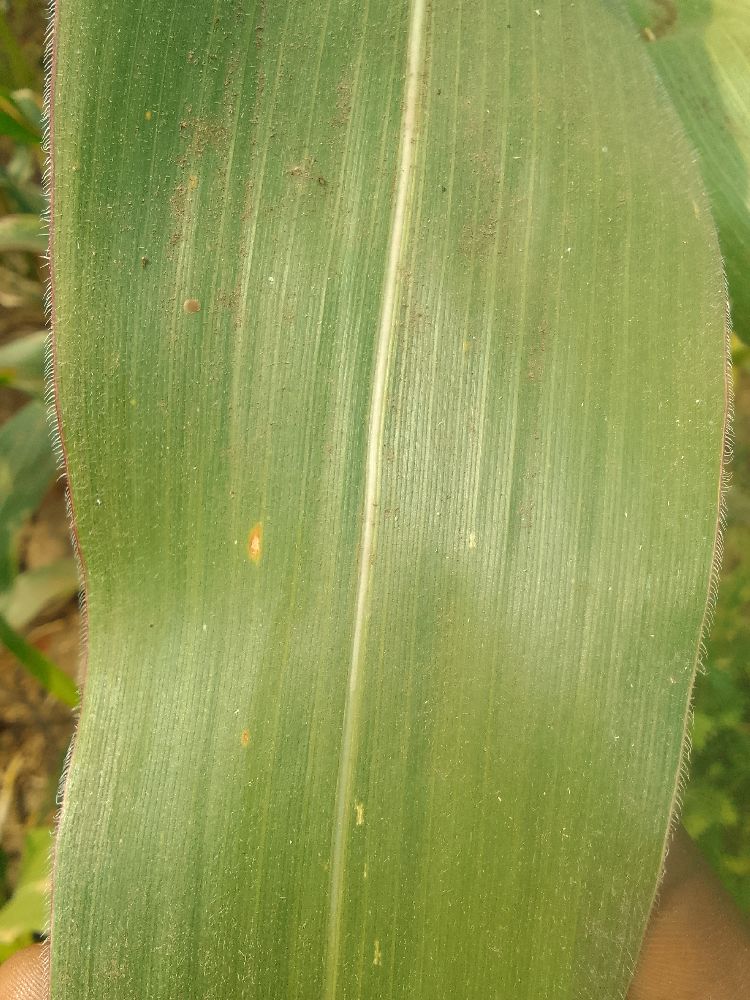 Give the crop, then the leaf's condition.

maize, healthy
